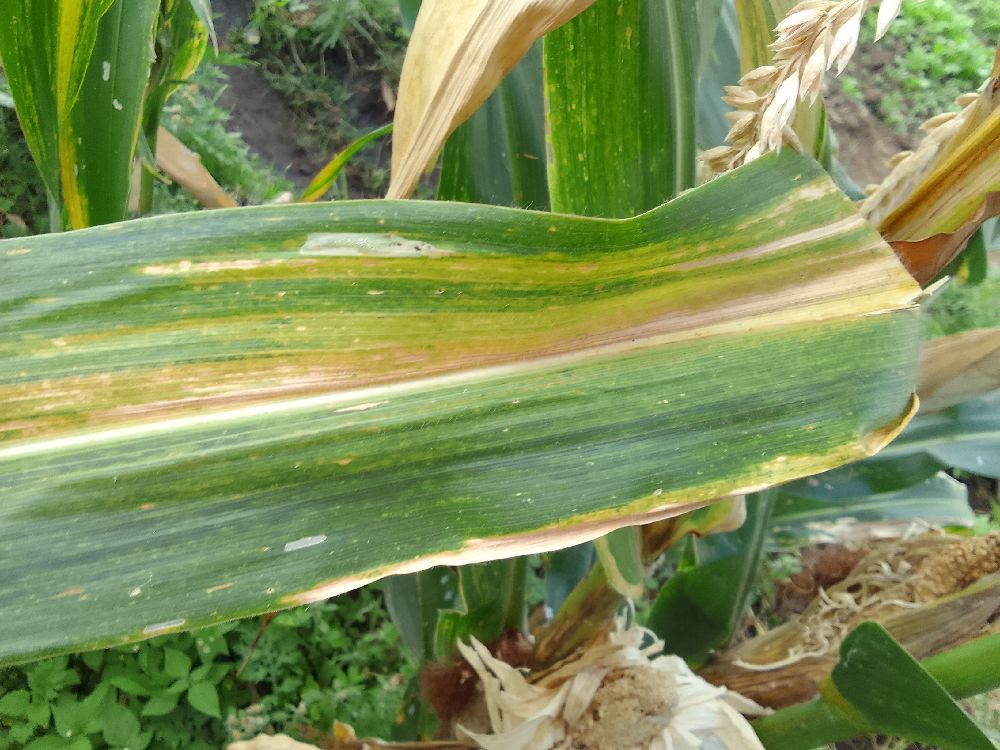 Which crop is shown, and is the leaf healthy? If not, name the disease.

maize, maize lethal necrosis
